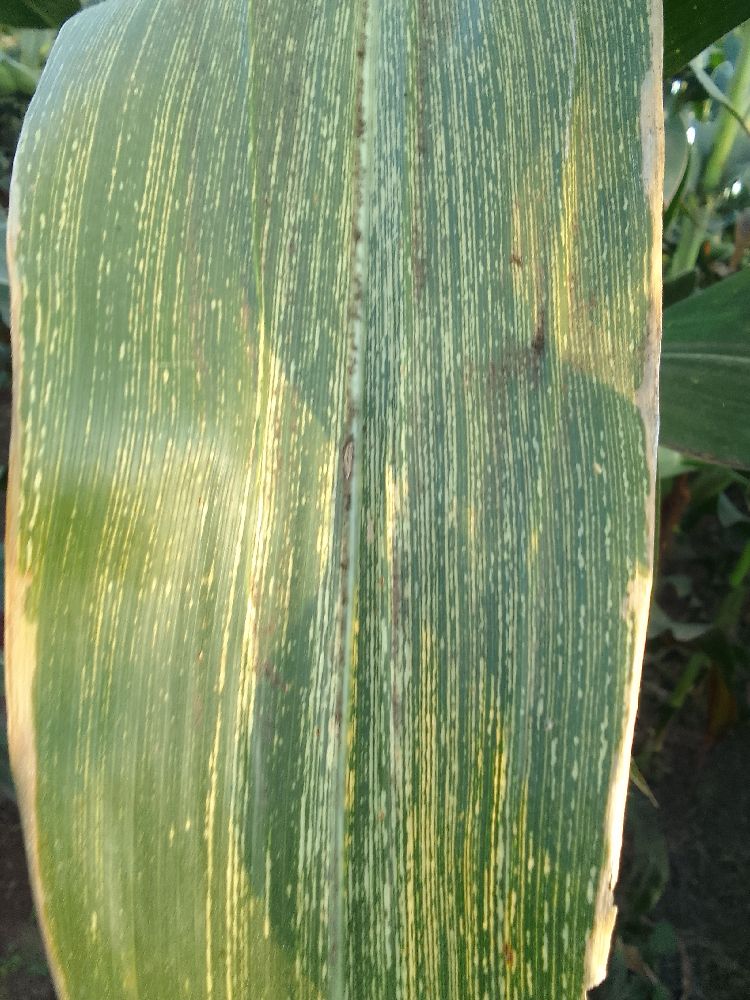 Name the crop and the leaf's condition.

maize, maize streak virus
